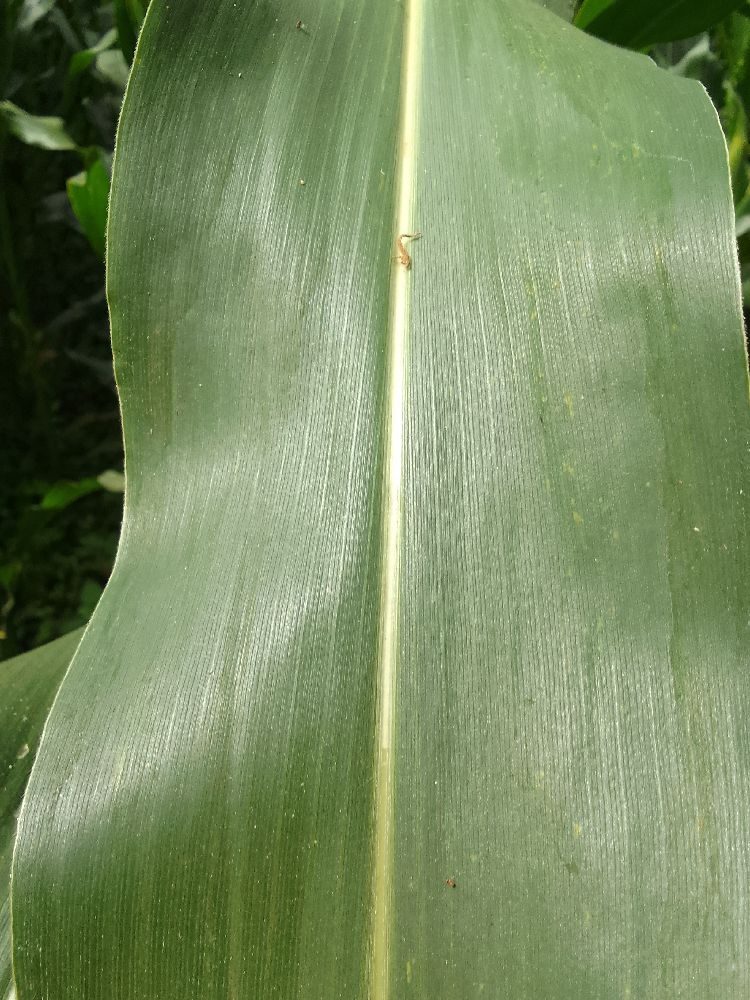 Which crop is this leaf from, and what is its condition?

maize, healthy
